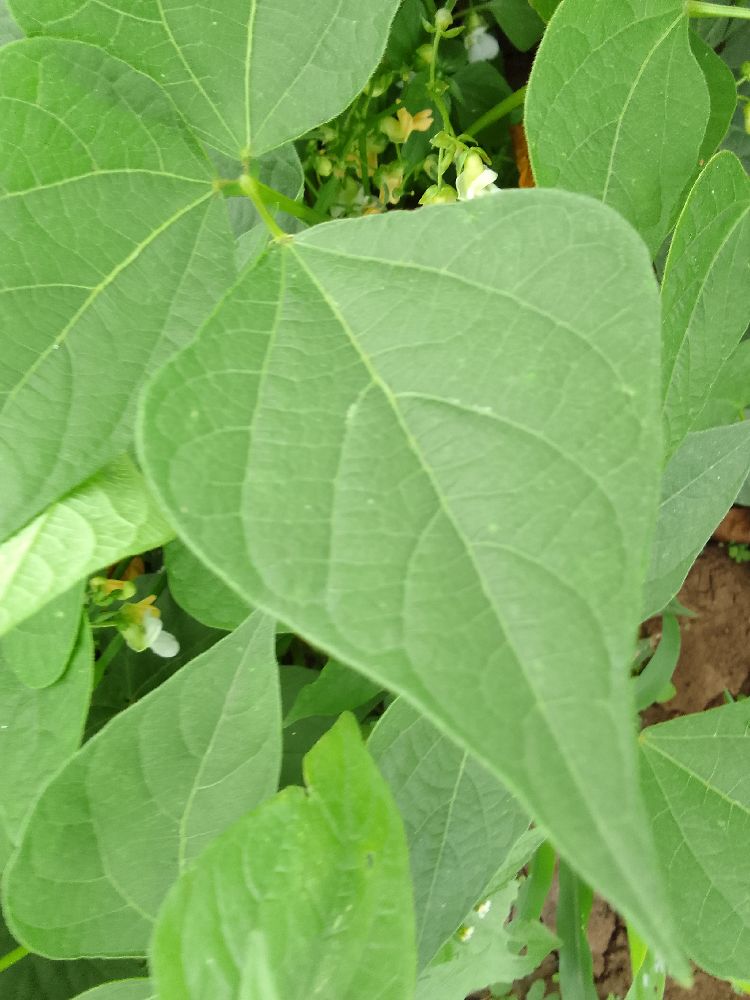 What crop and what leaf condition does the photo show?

common bean, healthy
